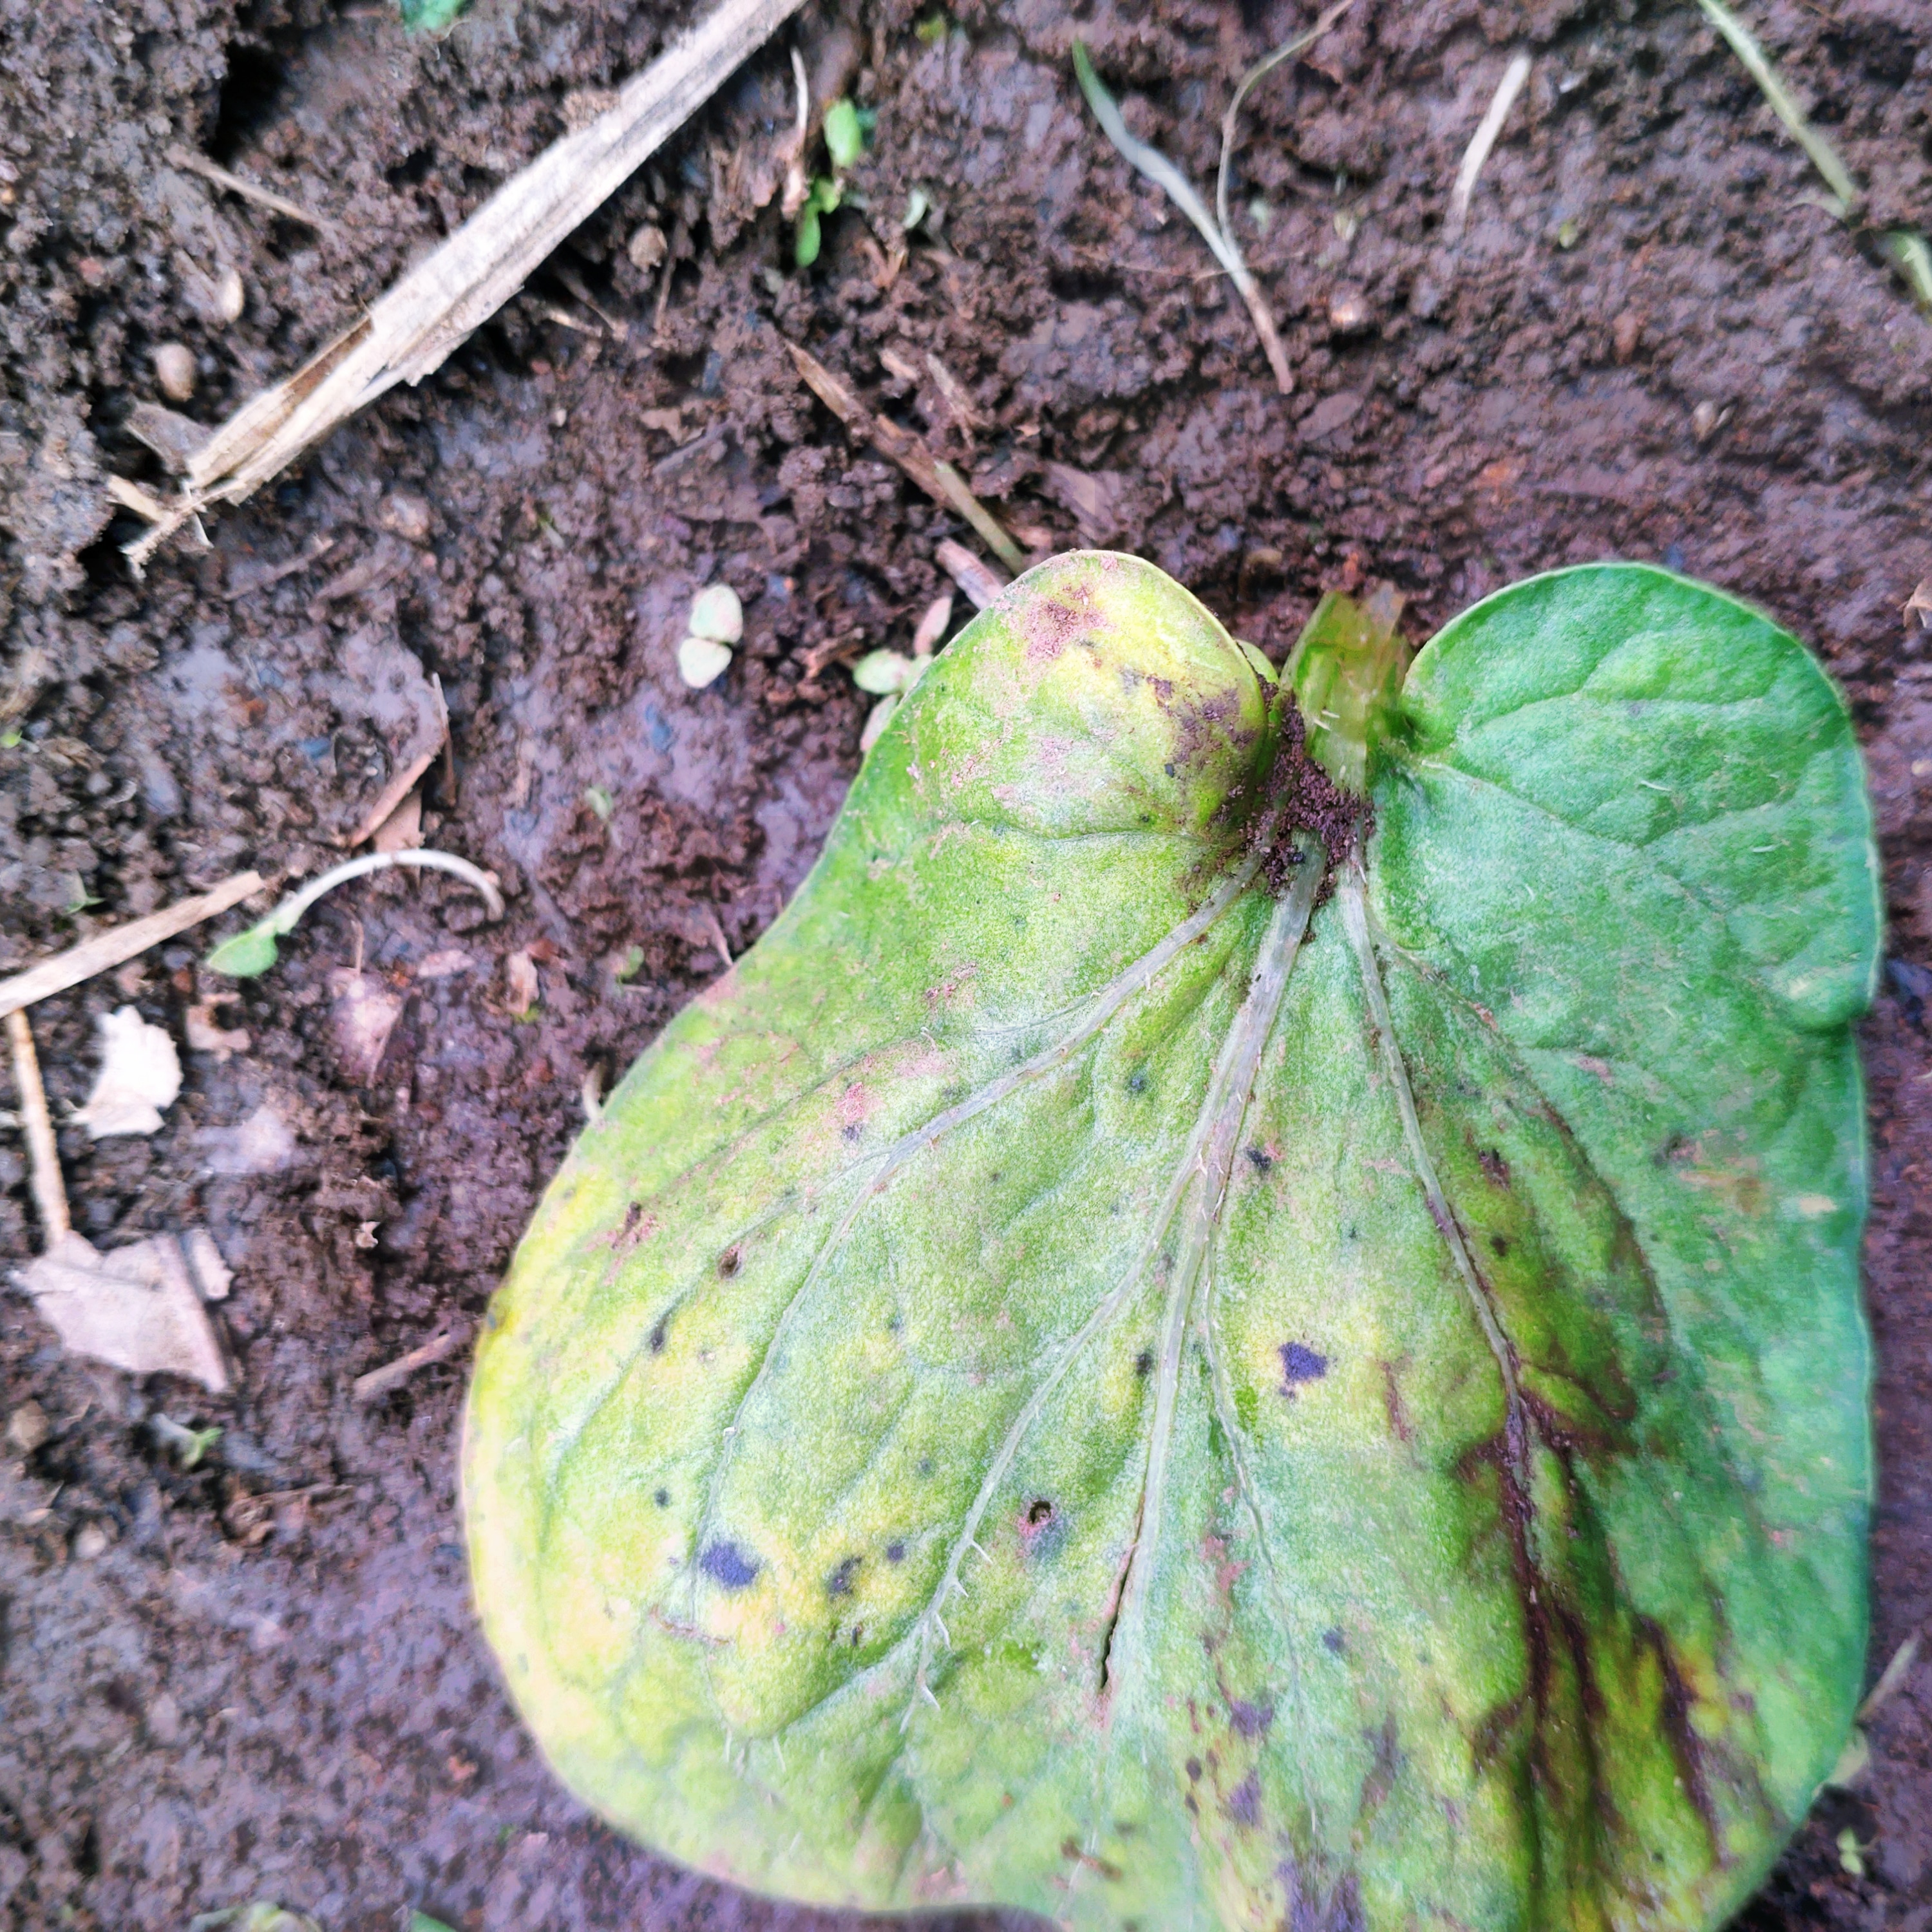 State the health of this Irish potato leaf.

late blight
